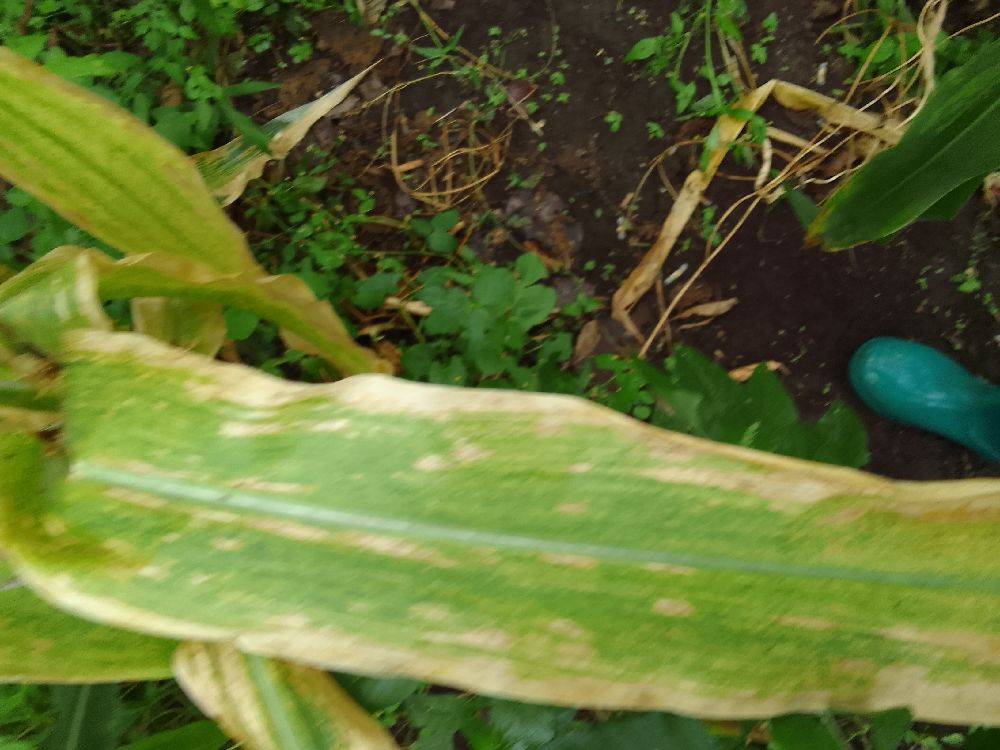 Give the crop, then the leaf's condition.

maize, maize lethal necrosis
